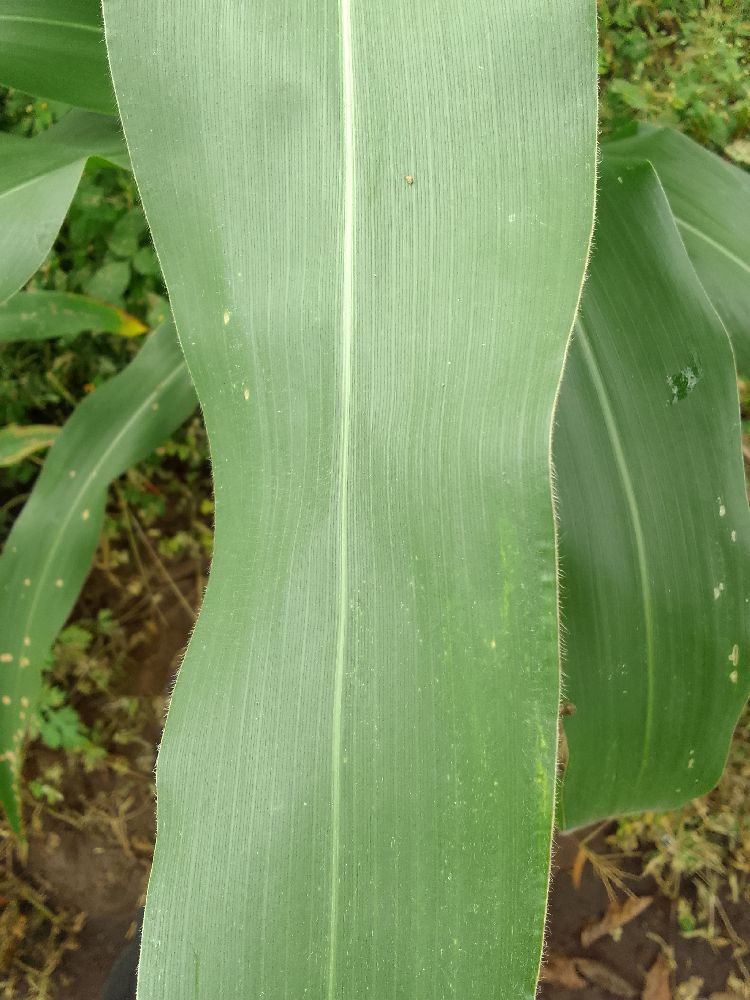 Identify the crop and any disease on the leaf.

maize, healthy
